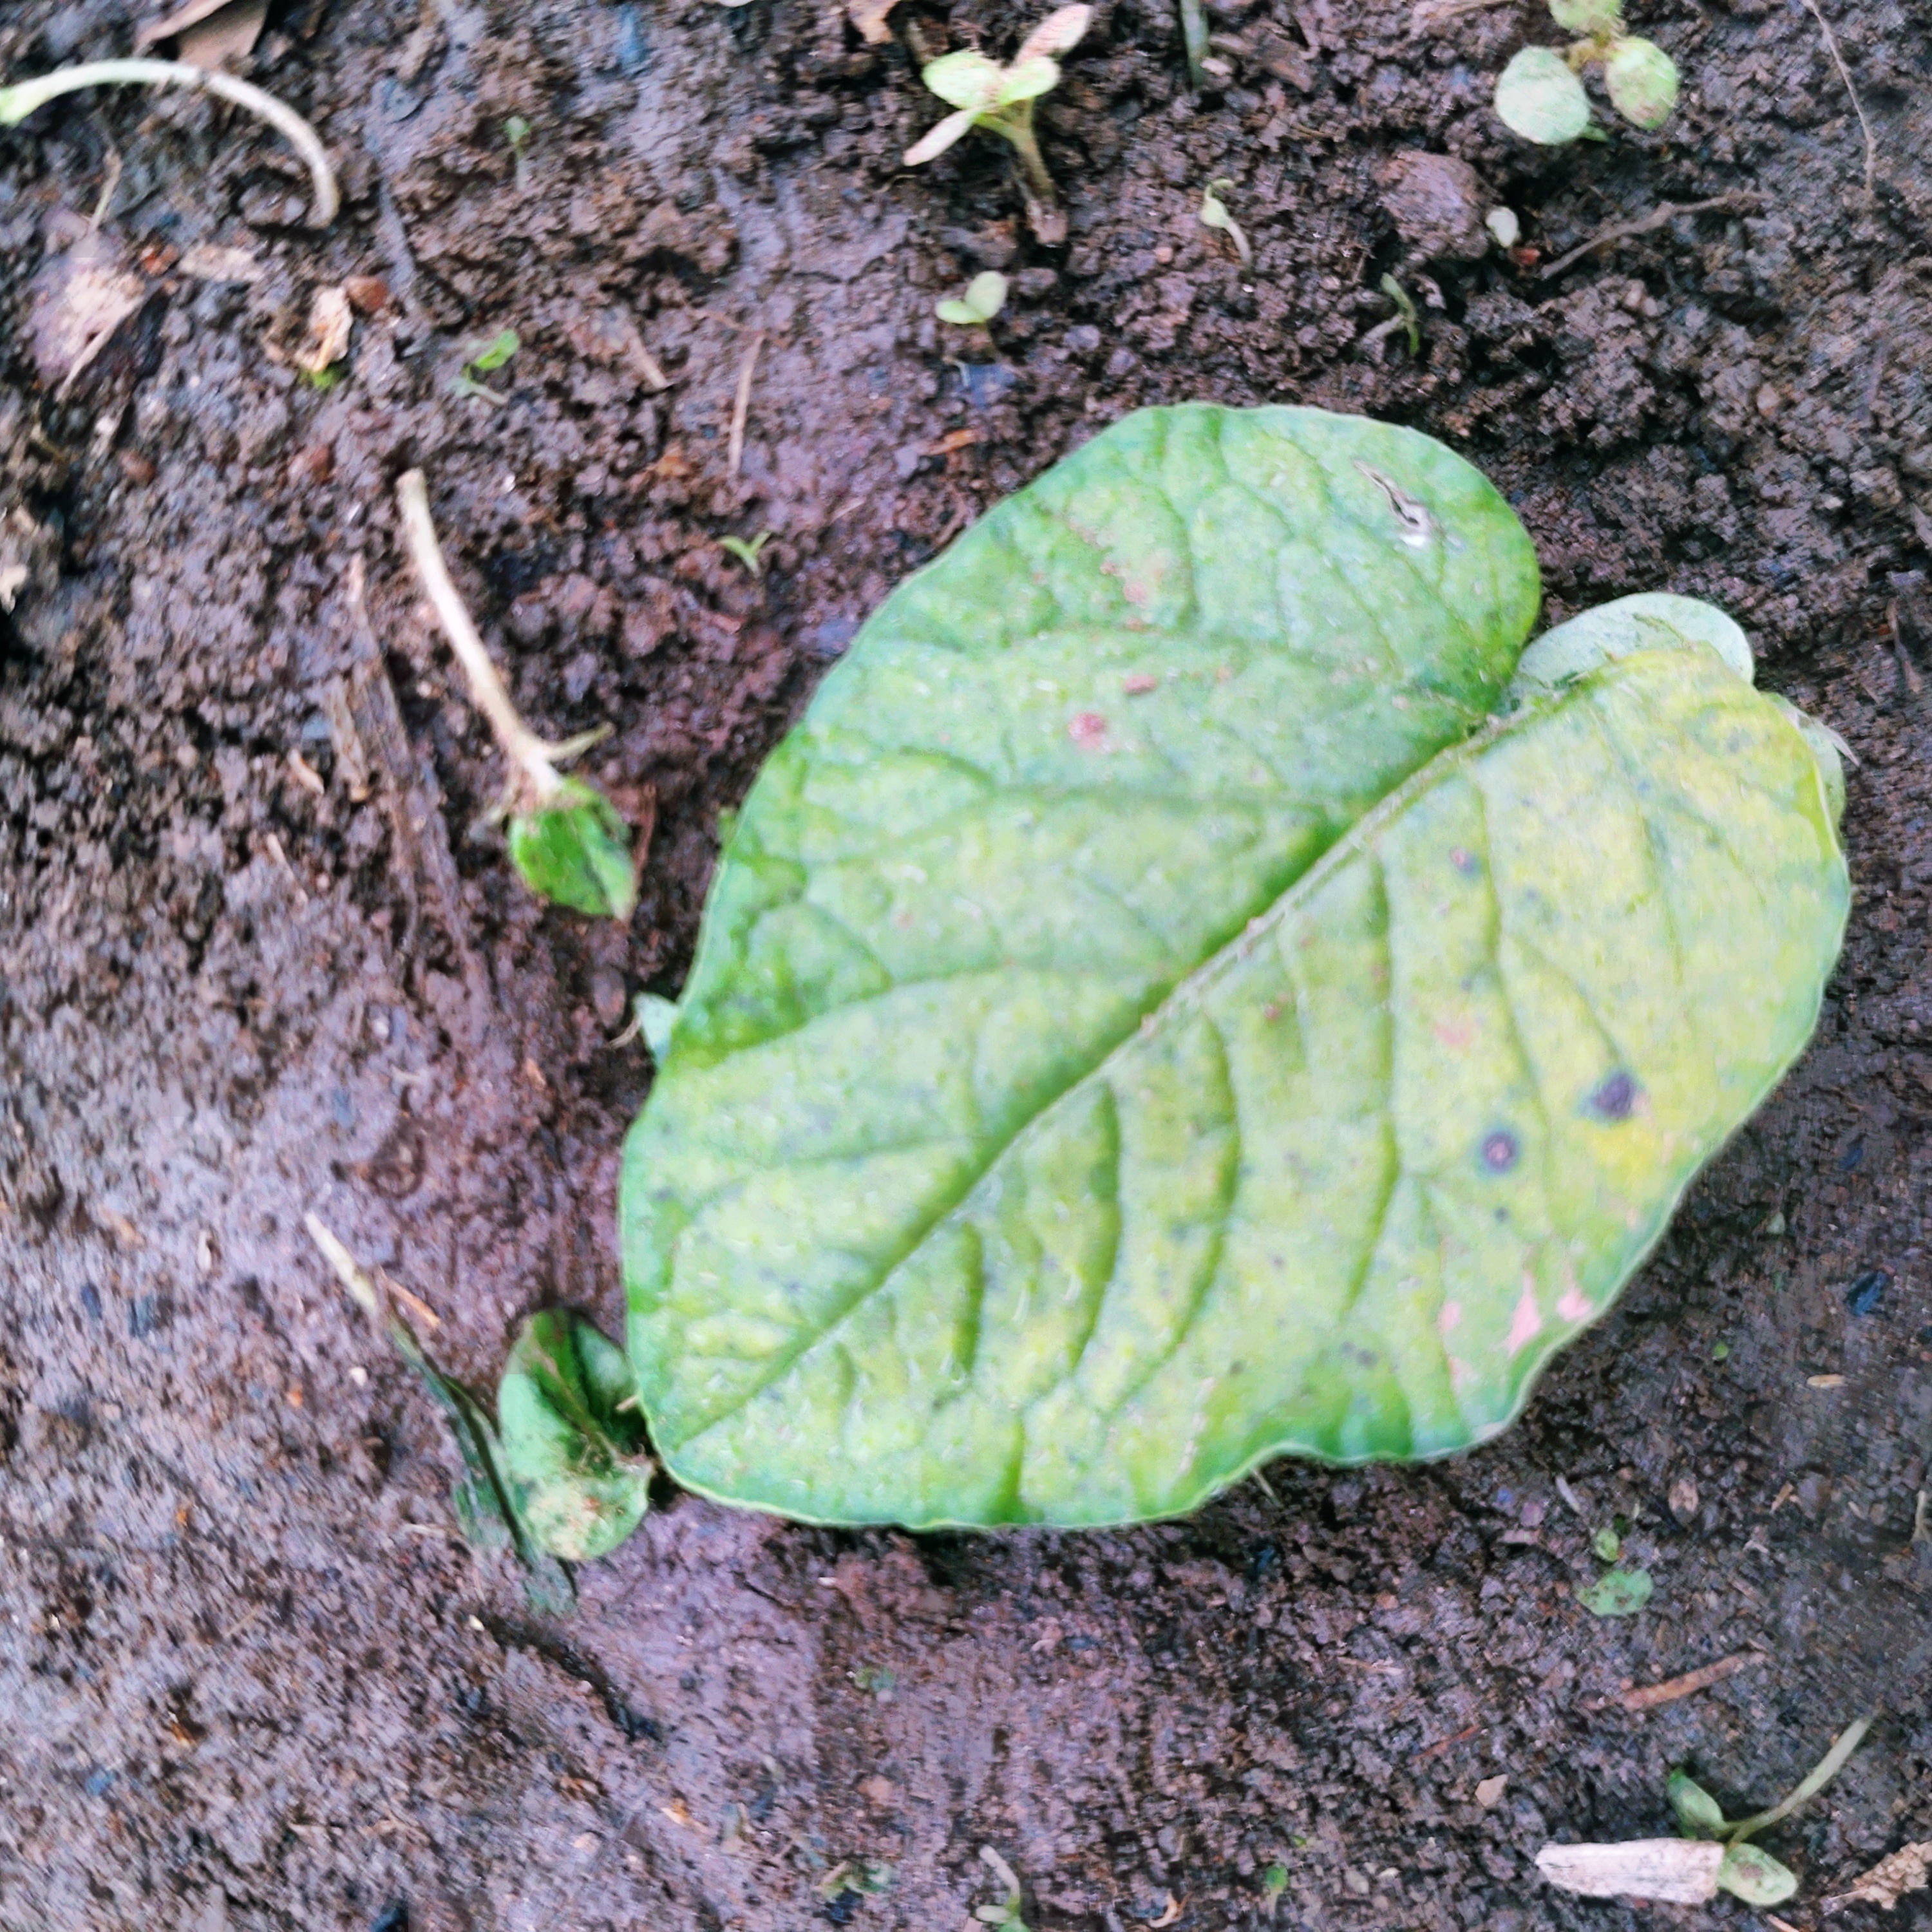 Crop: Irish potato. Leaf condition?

late blight
